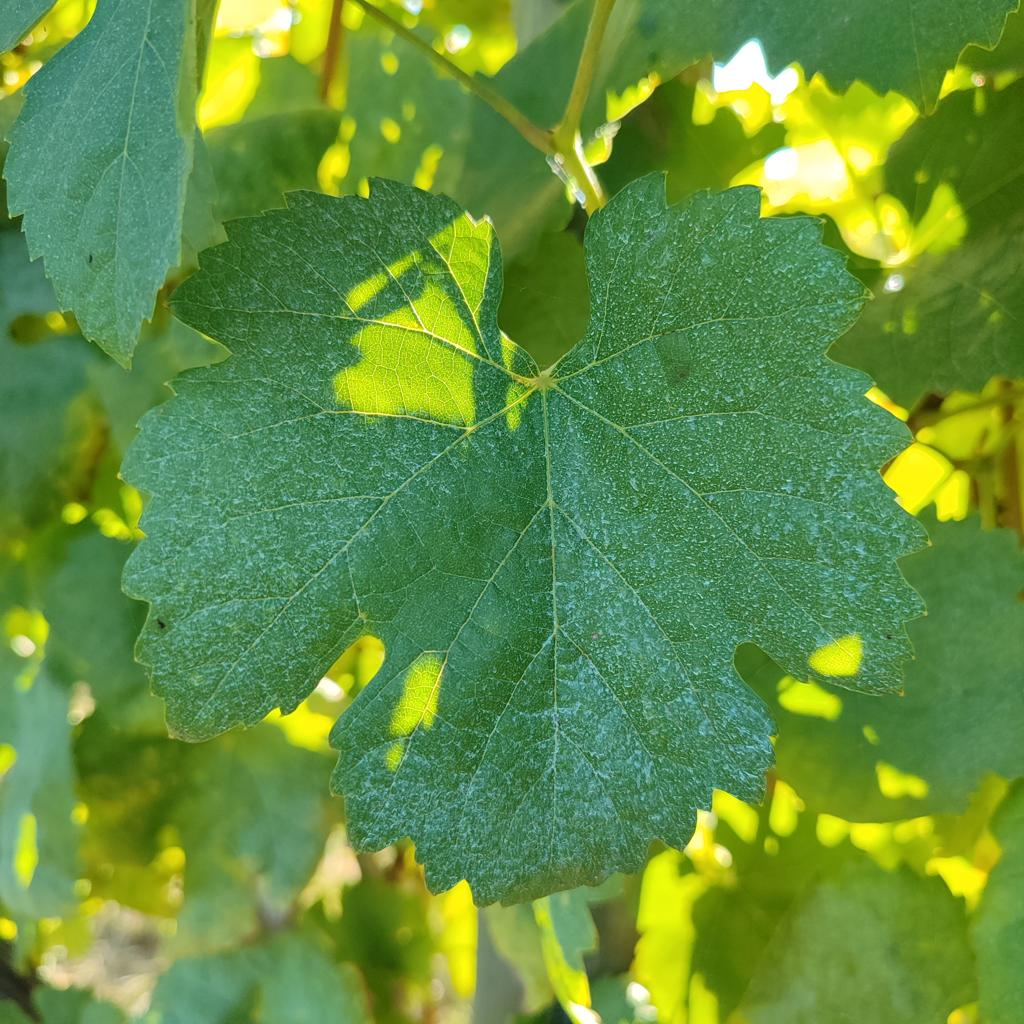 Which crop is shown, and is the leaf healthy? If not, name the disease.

grapevine, healthy
